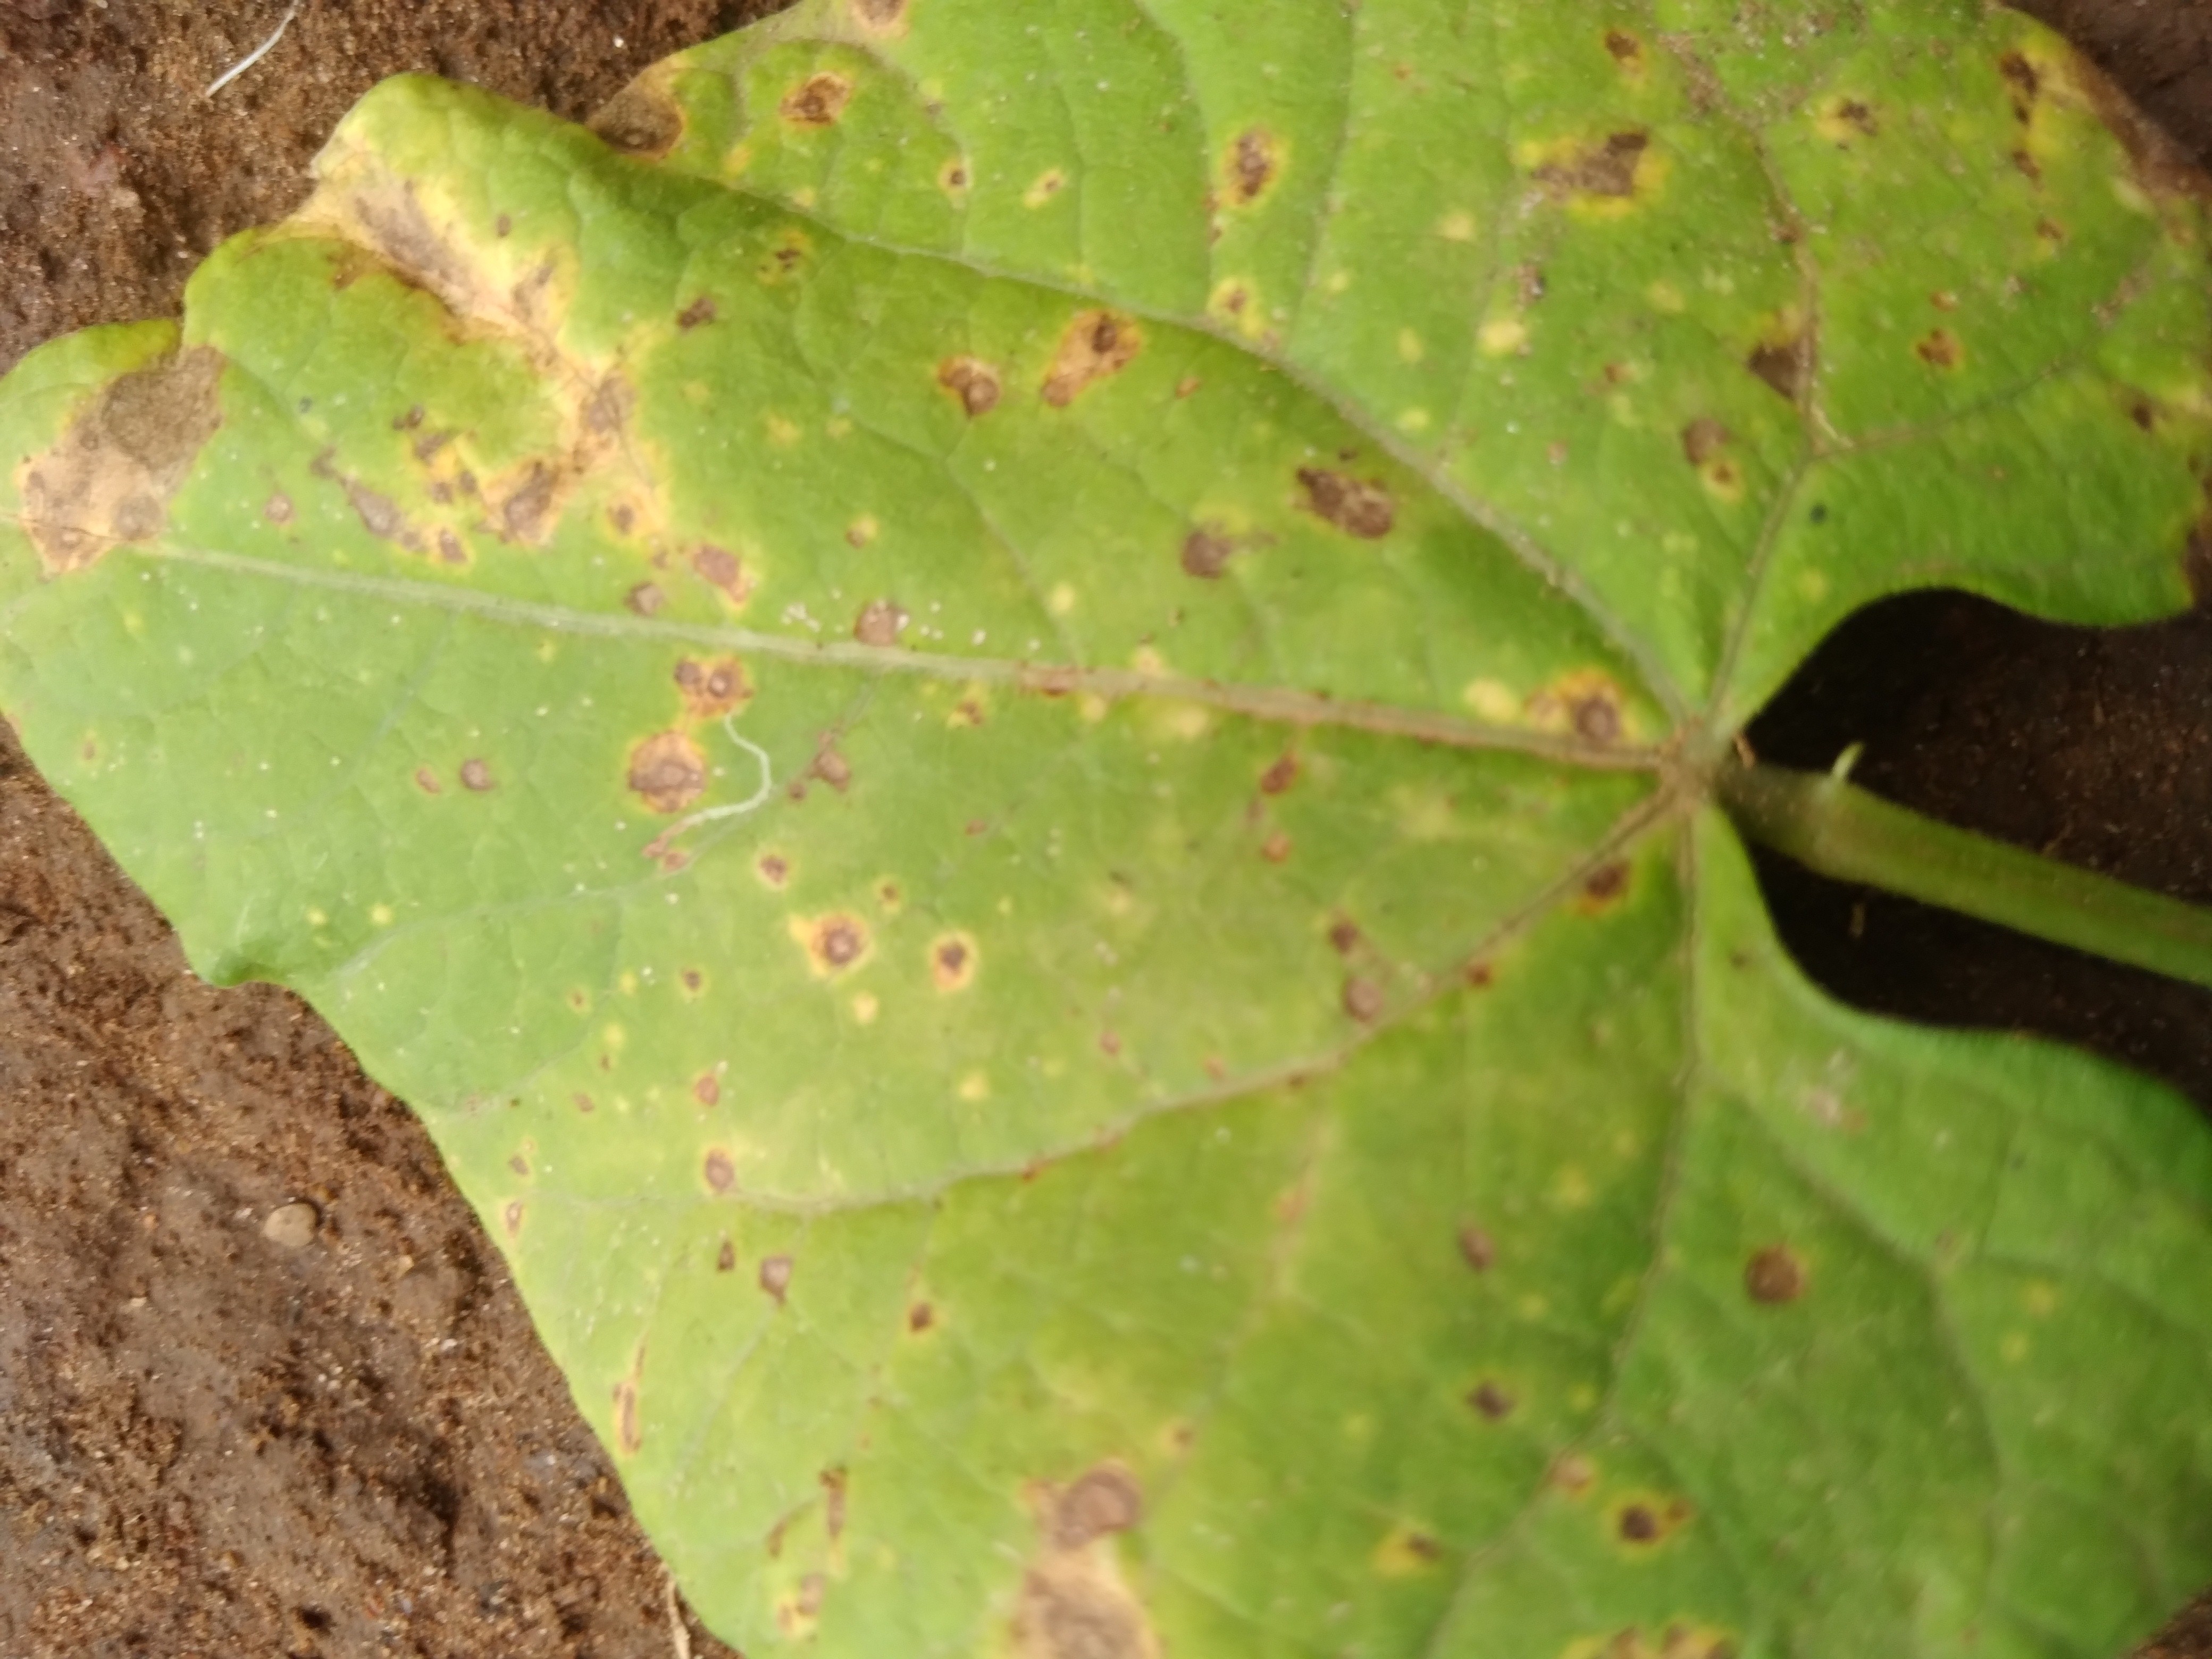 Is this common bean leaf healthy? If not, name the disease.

rust
